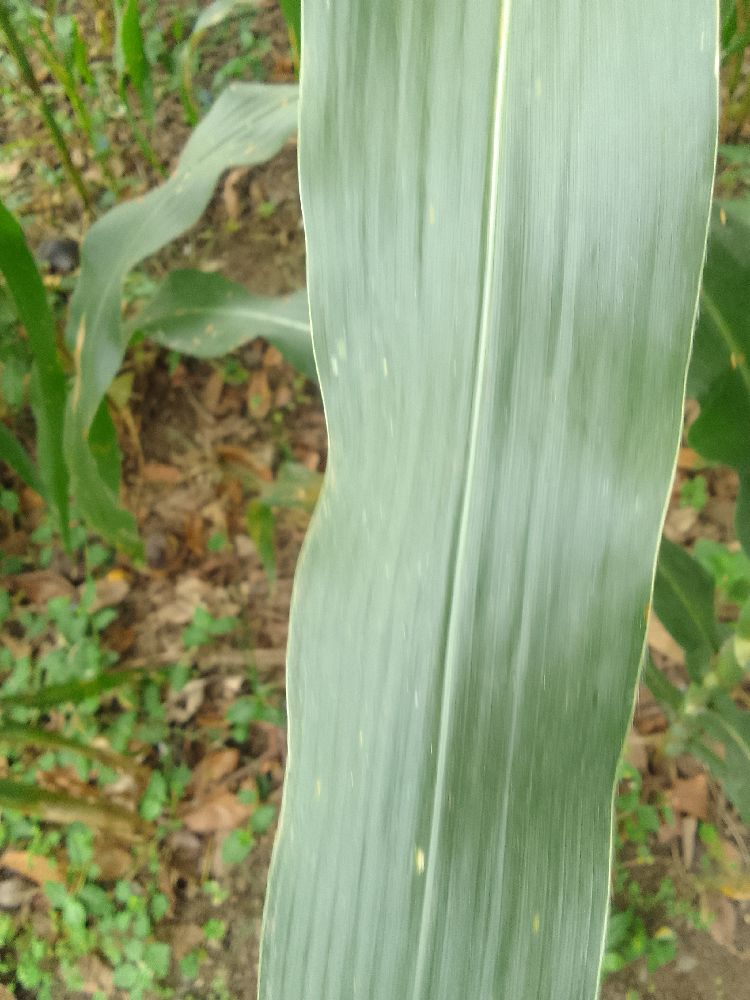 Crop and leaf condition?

maize, healthy
